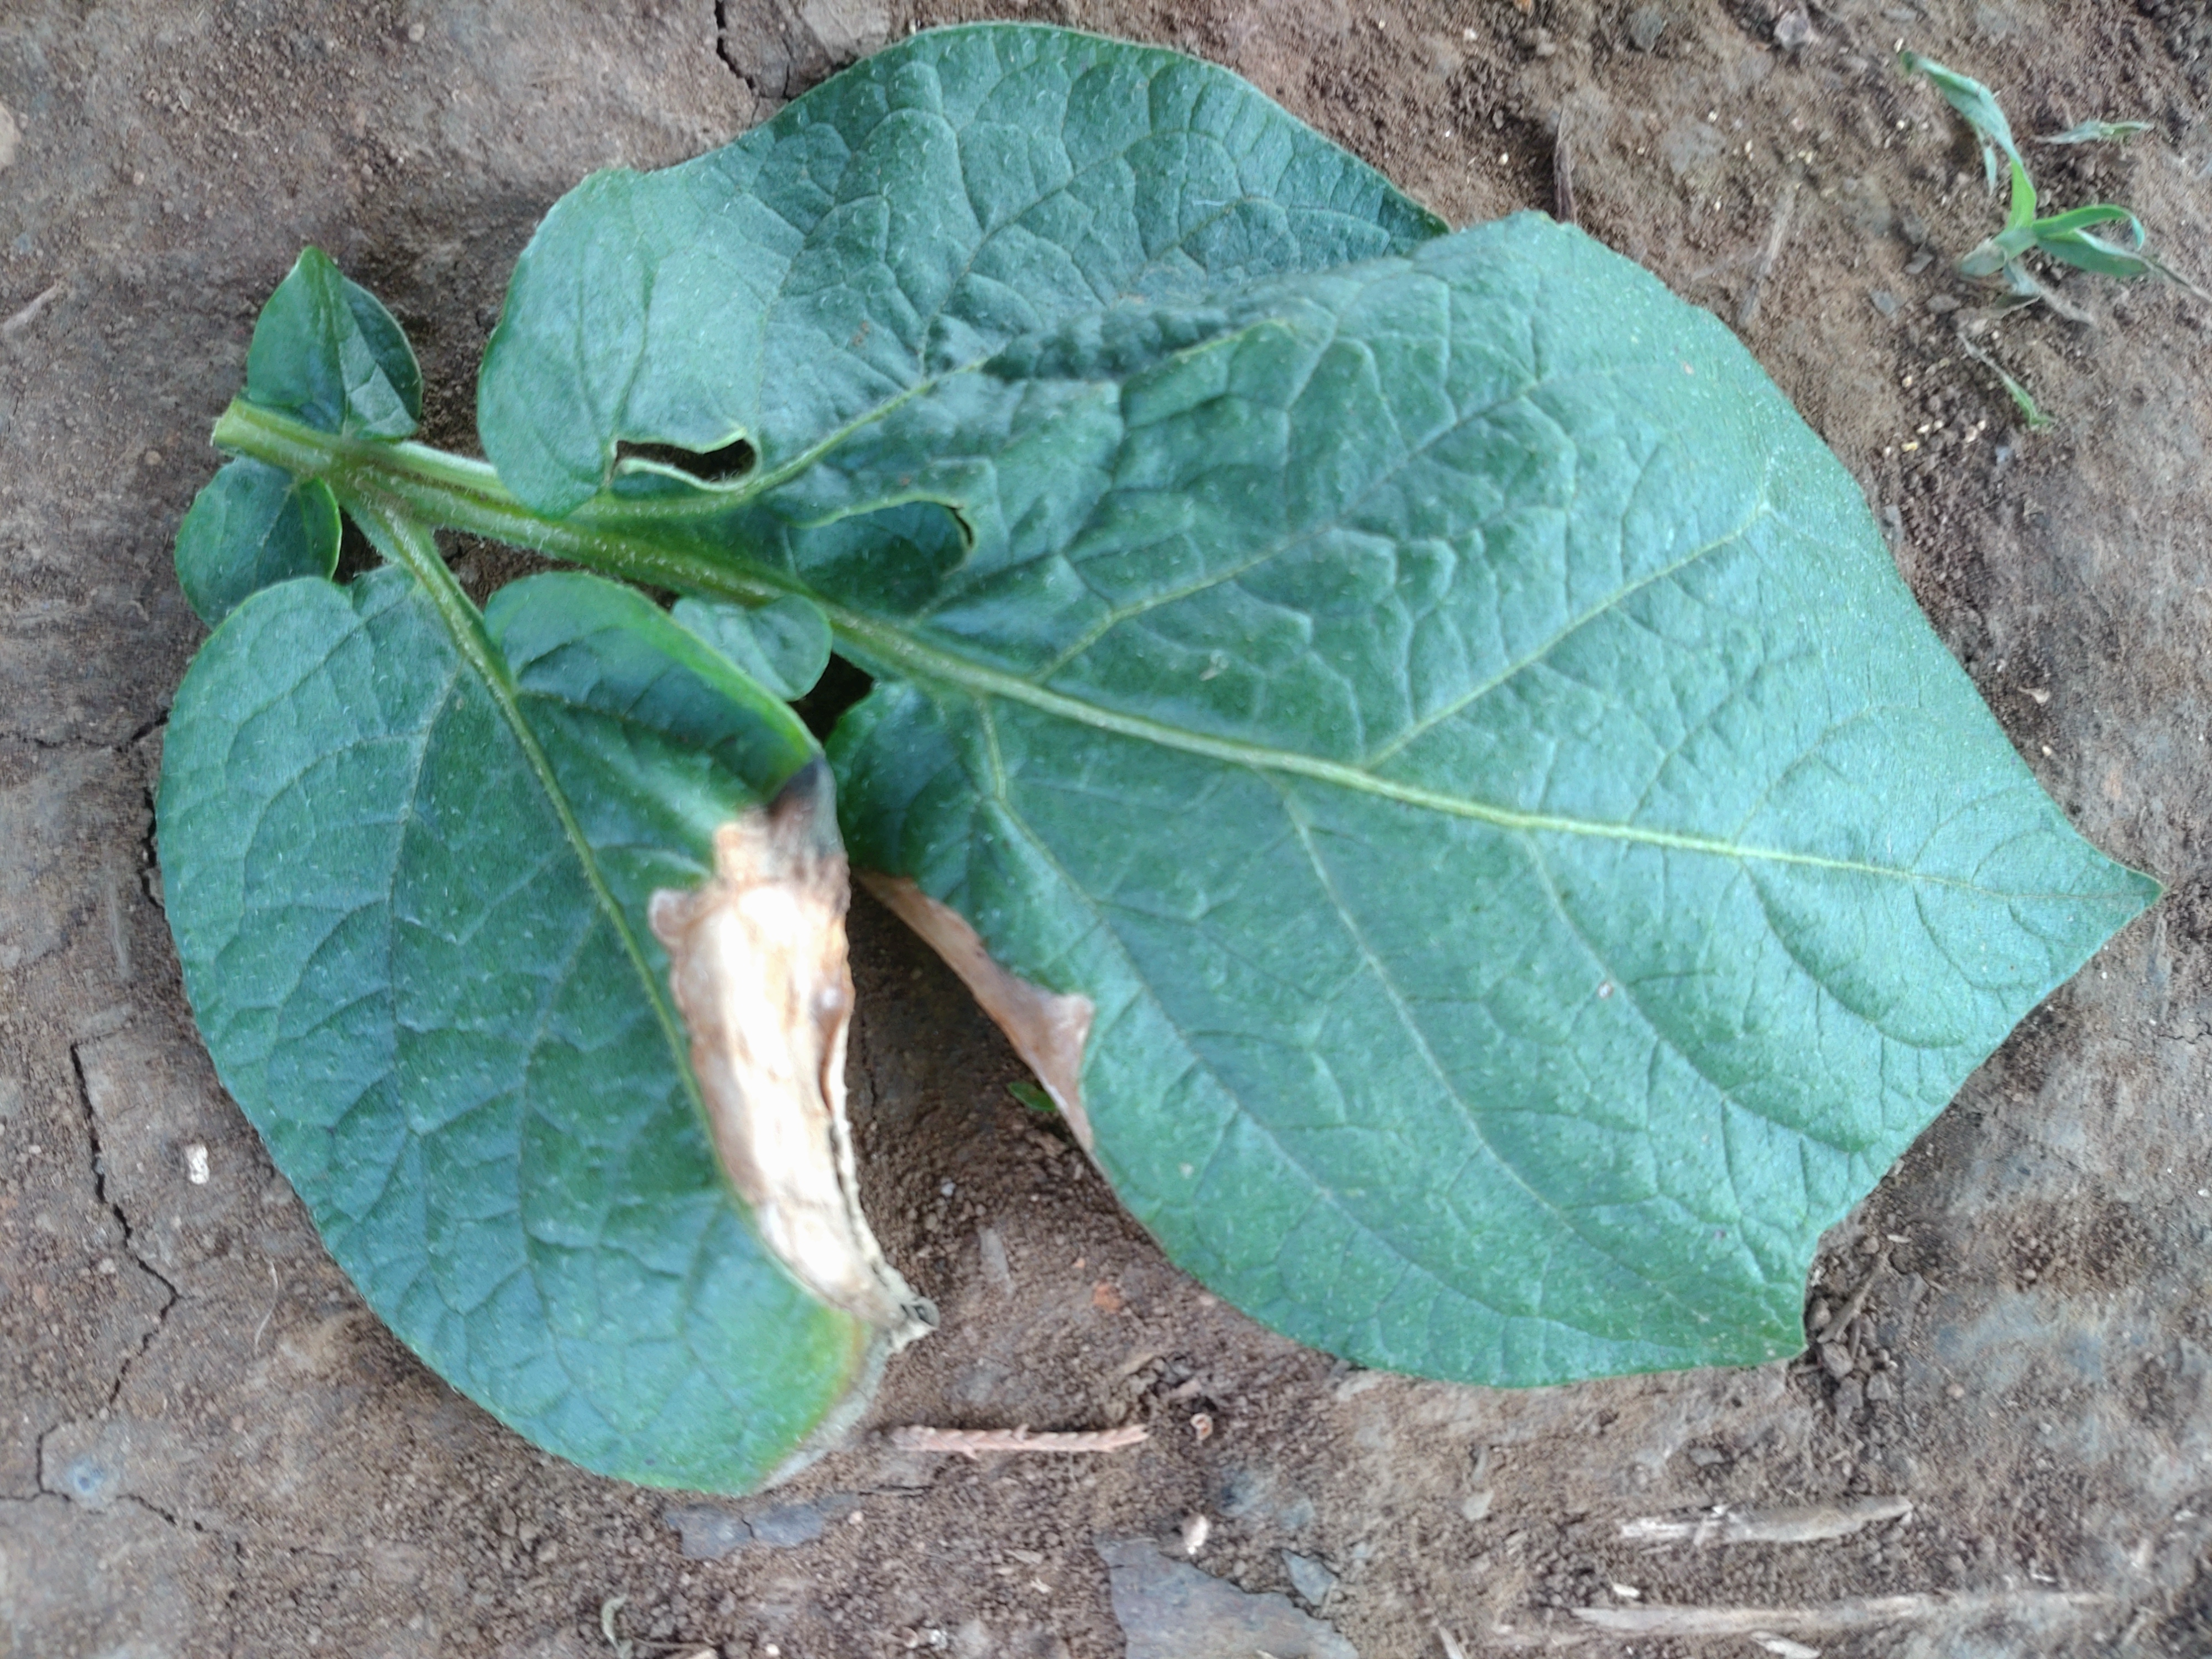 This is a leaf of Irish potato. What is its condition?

early blight
